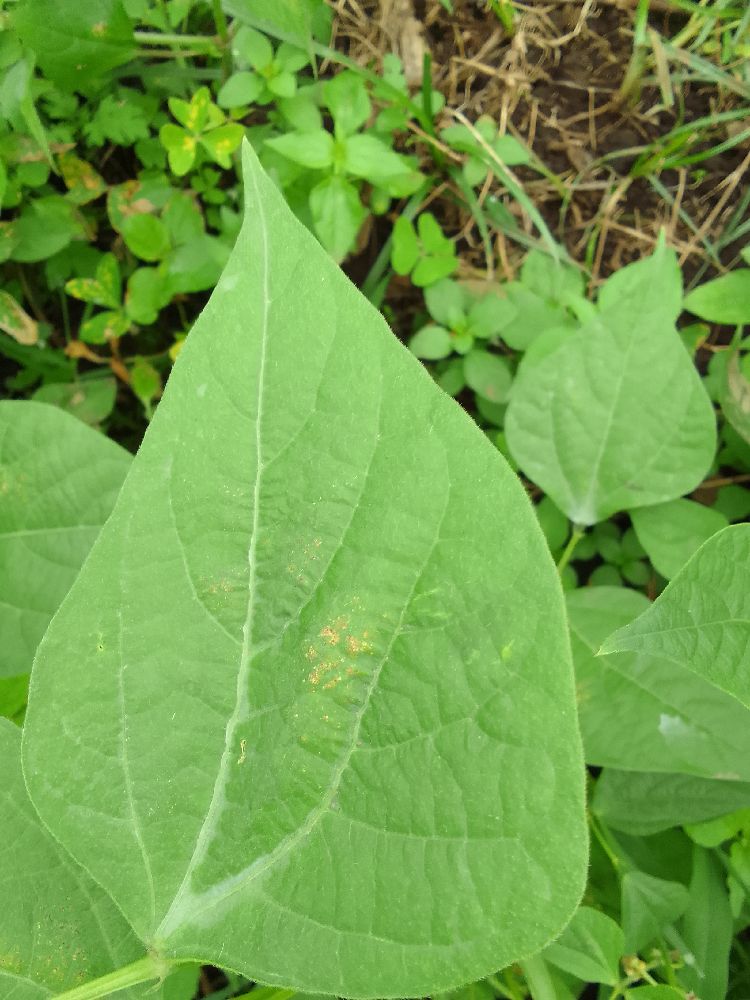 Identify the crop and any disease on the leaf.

common bean, healthy
